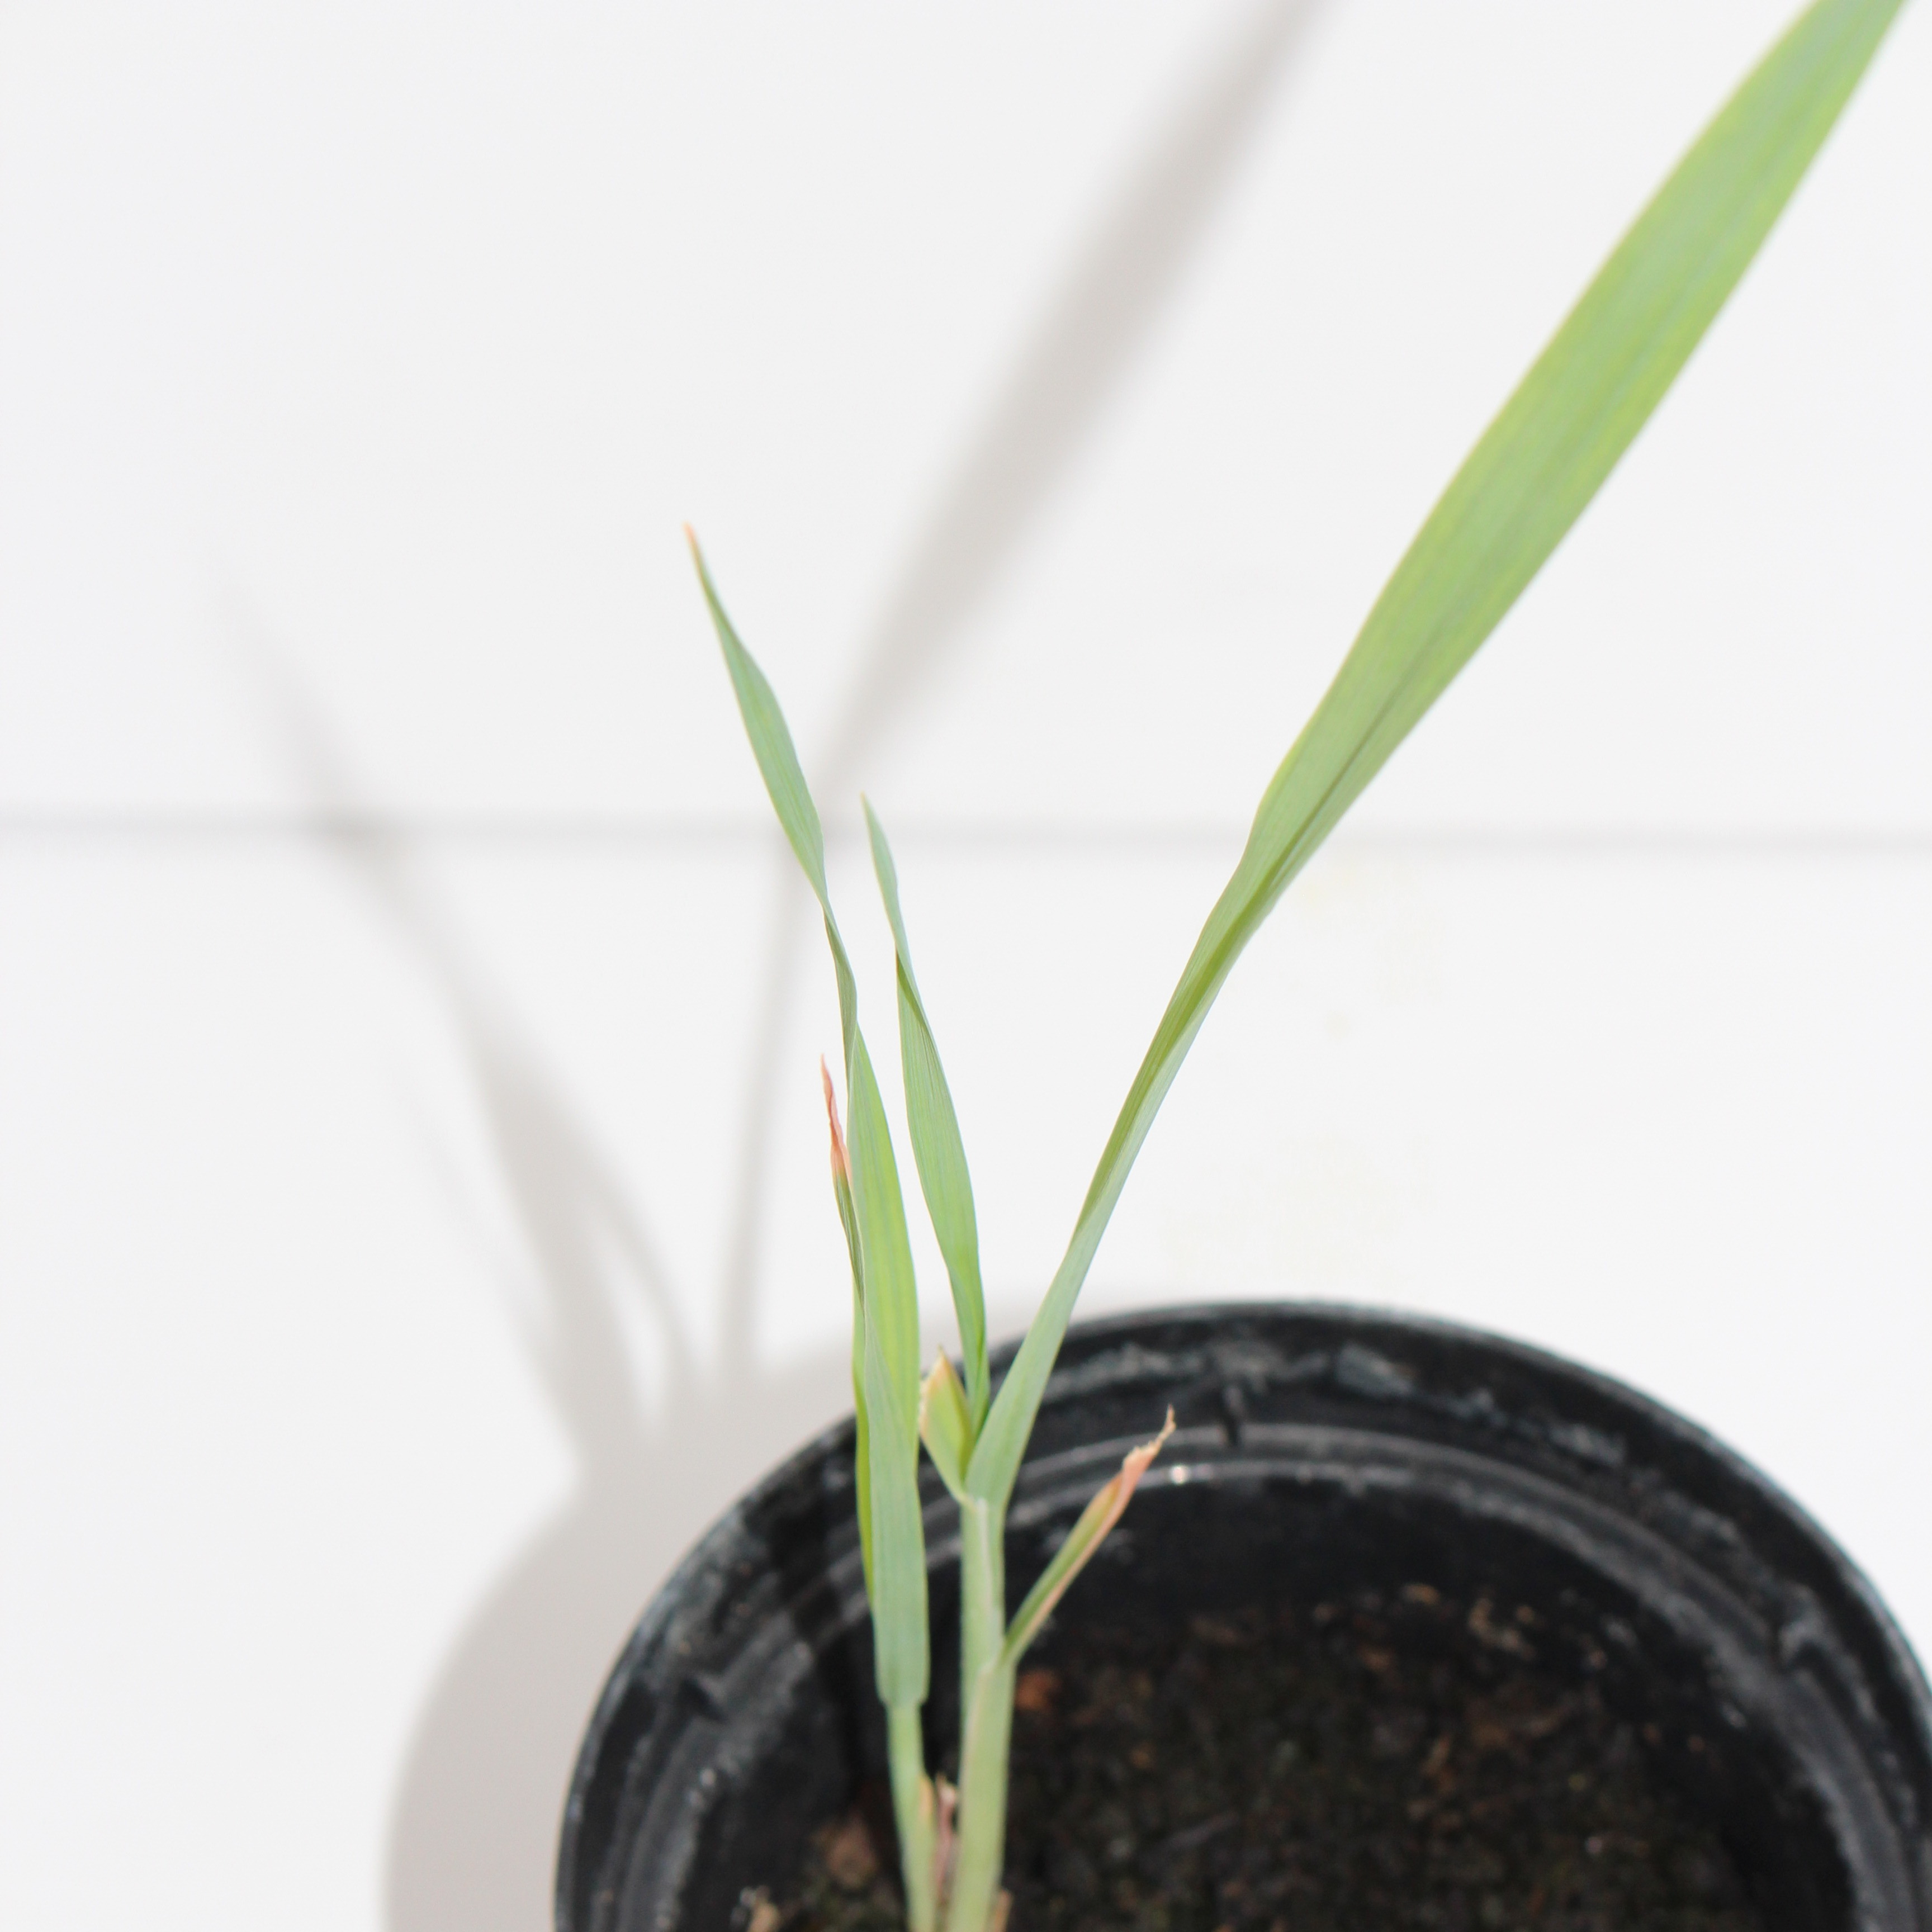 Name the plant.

Avena sterilis
